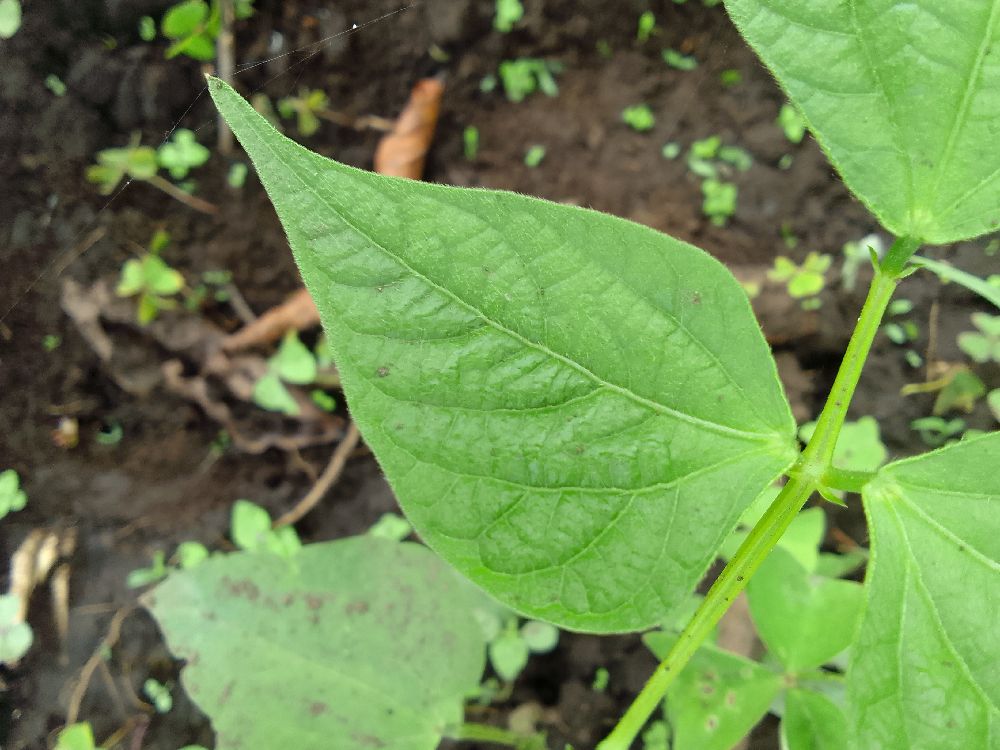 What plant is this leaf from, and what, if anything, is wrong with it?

common bean, healthy
